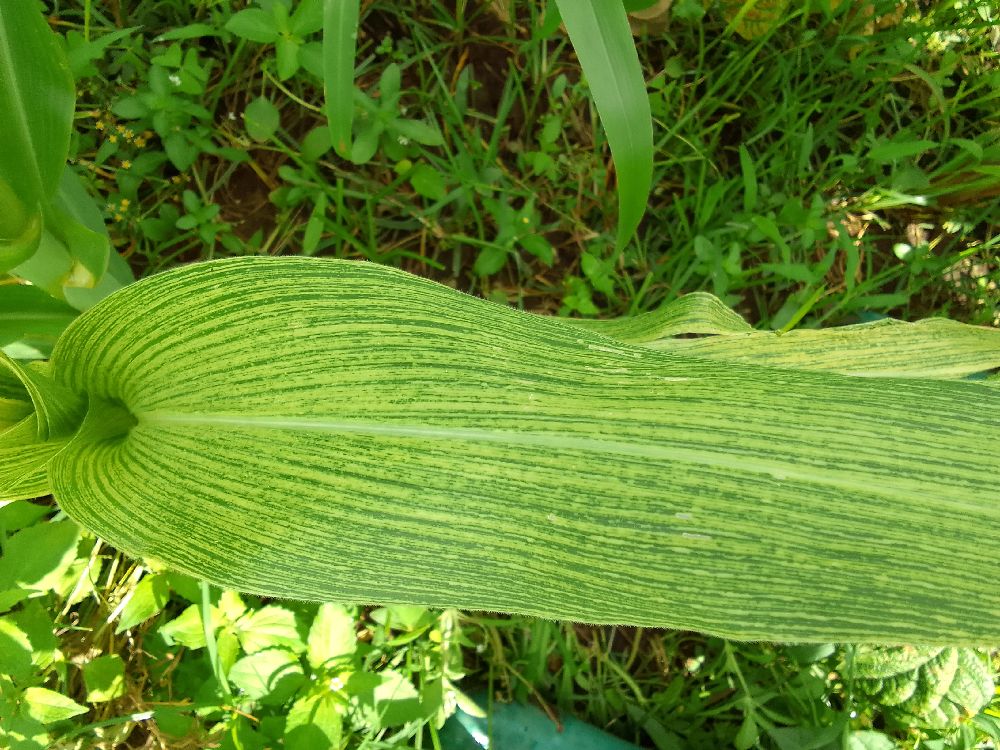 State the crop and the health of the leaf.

maize, maize streak virus
